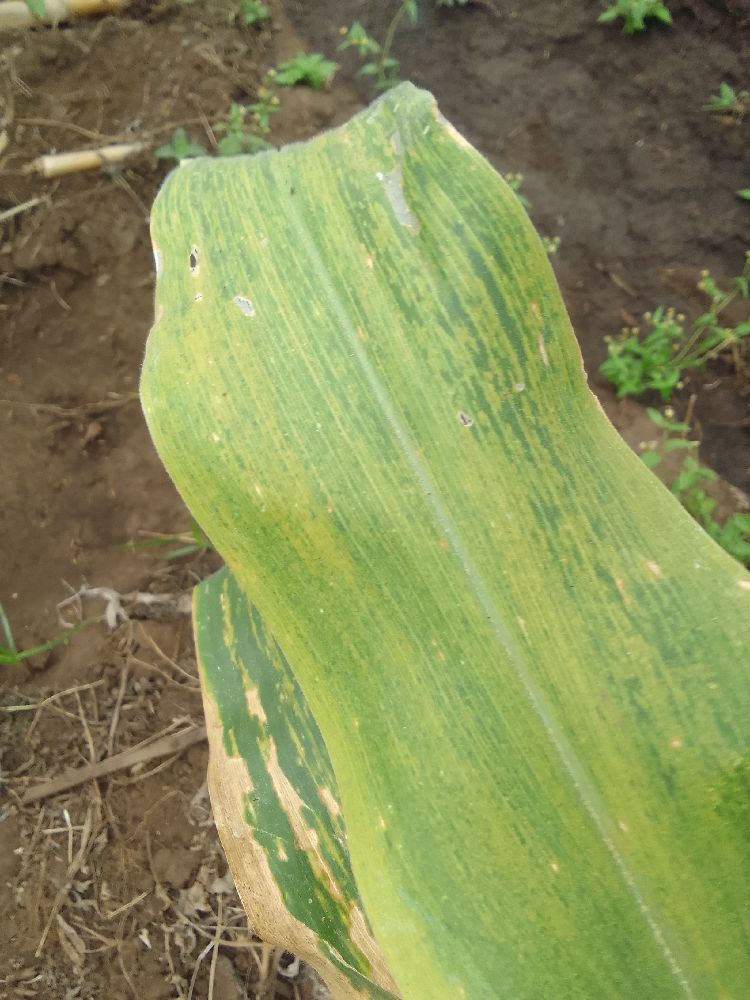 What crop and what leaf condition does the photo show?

maize, maize lethal necrosis
